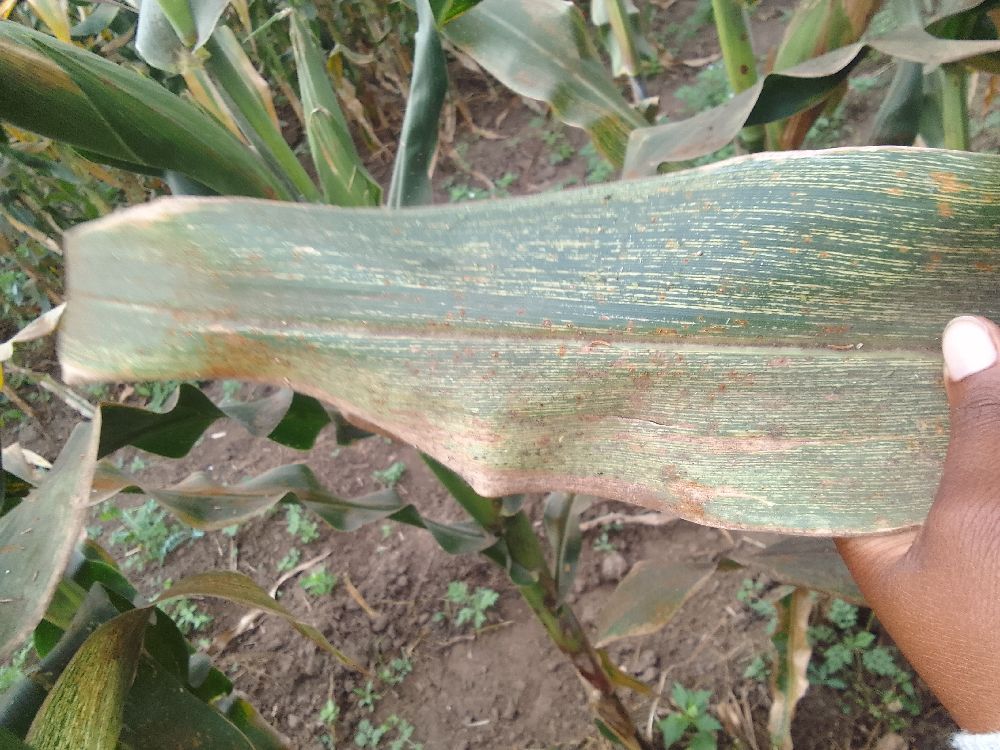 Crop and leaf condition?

maize, maize streak virus
